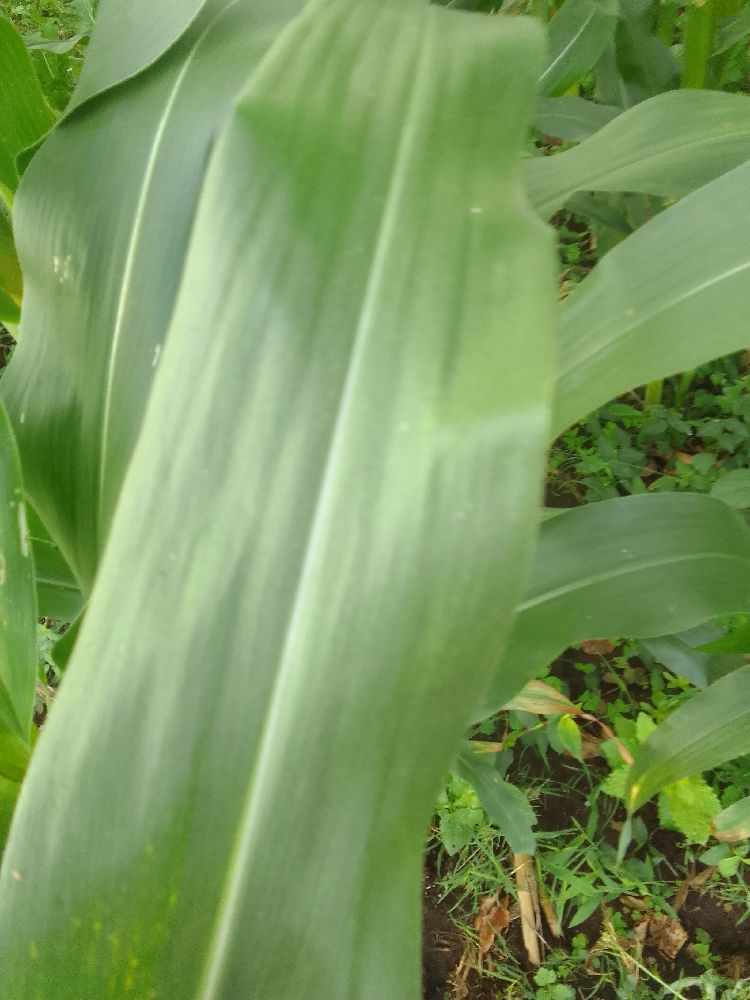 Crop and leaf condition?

maize, healthy
